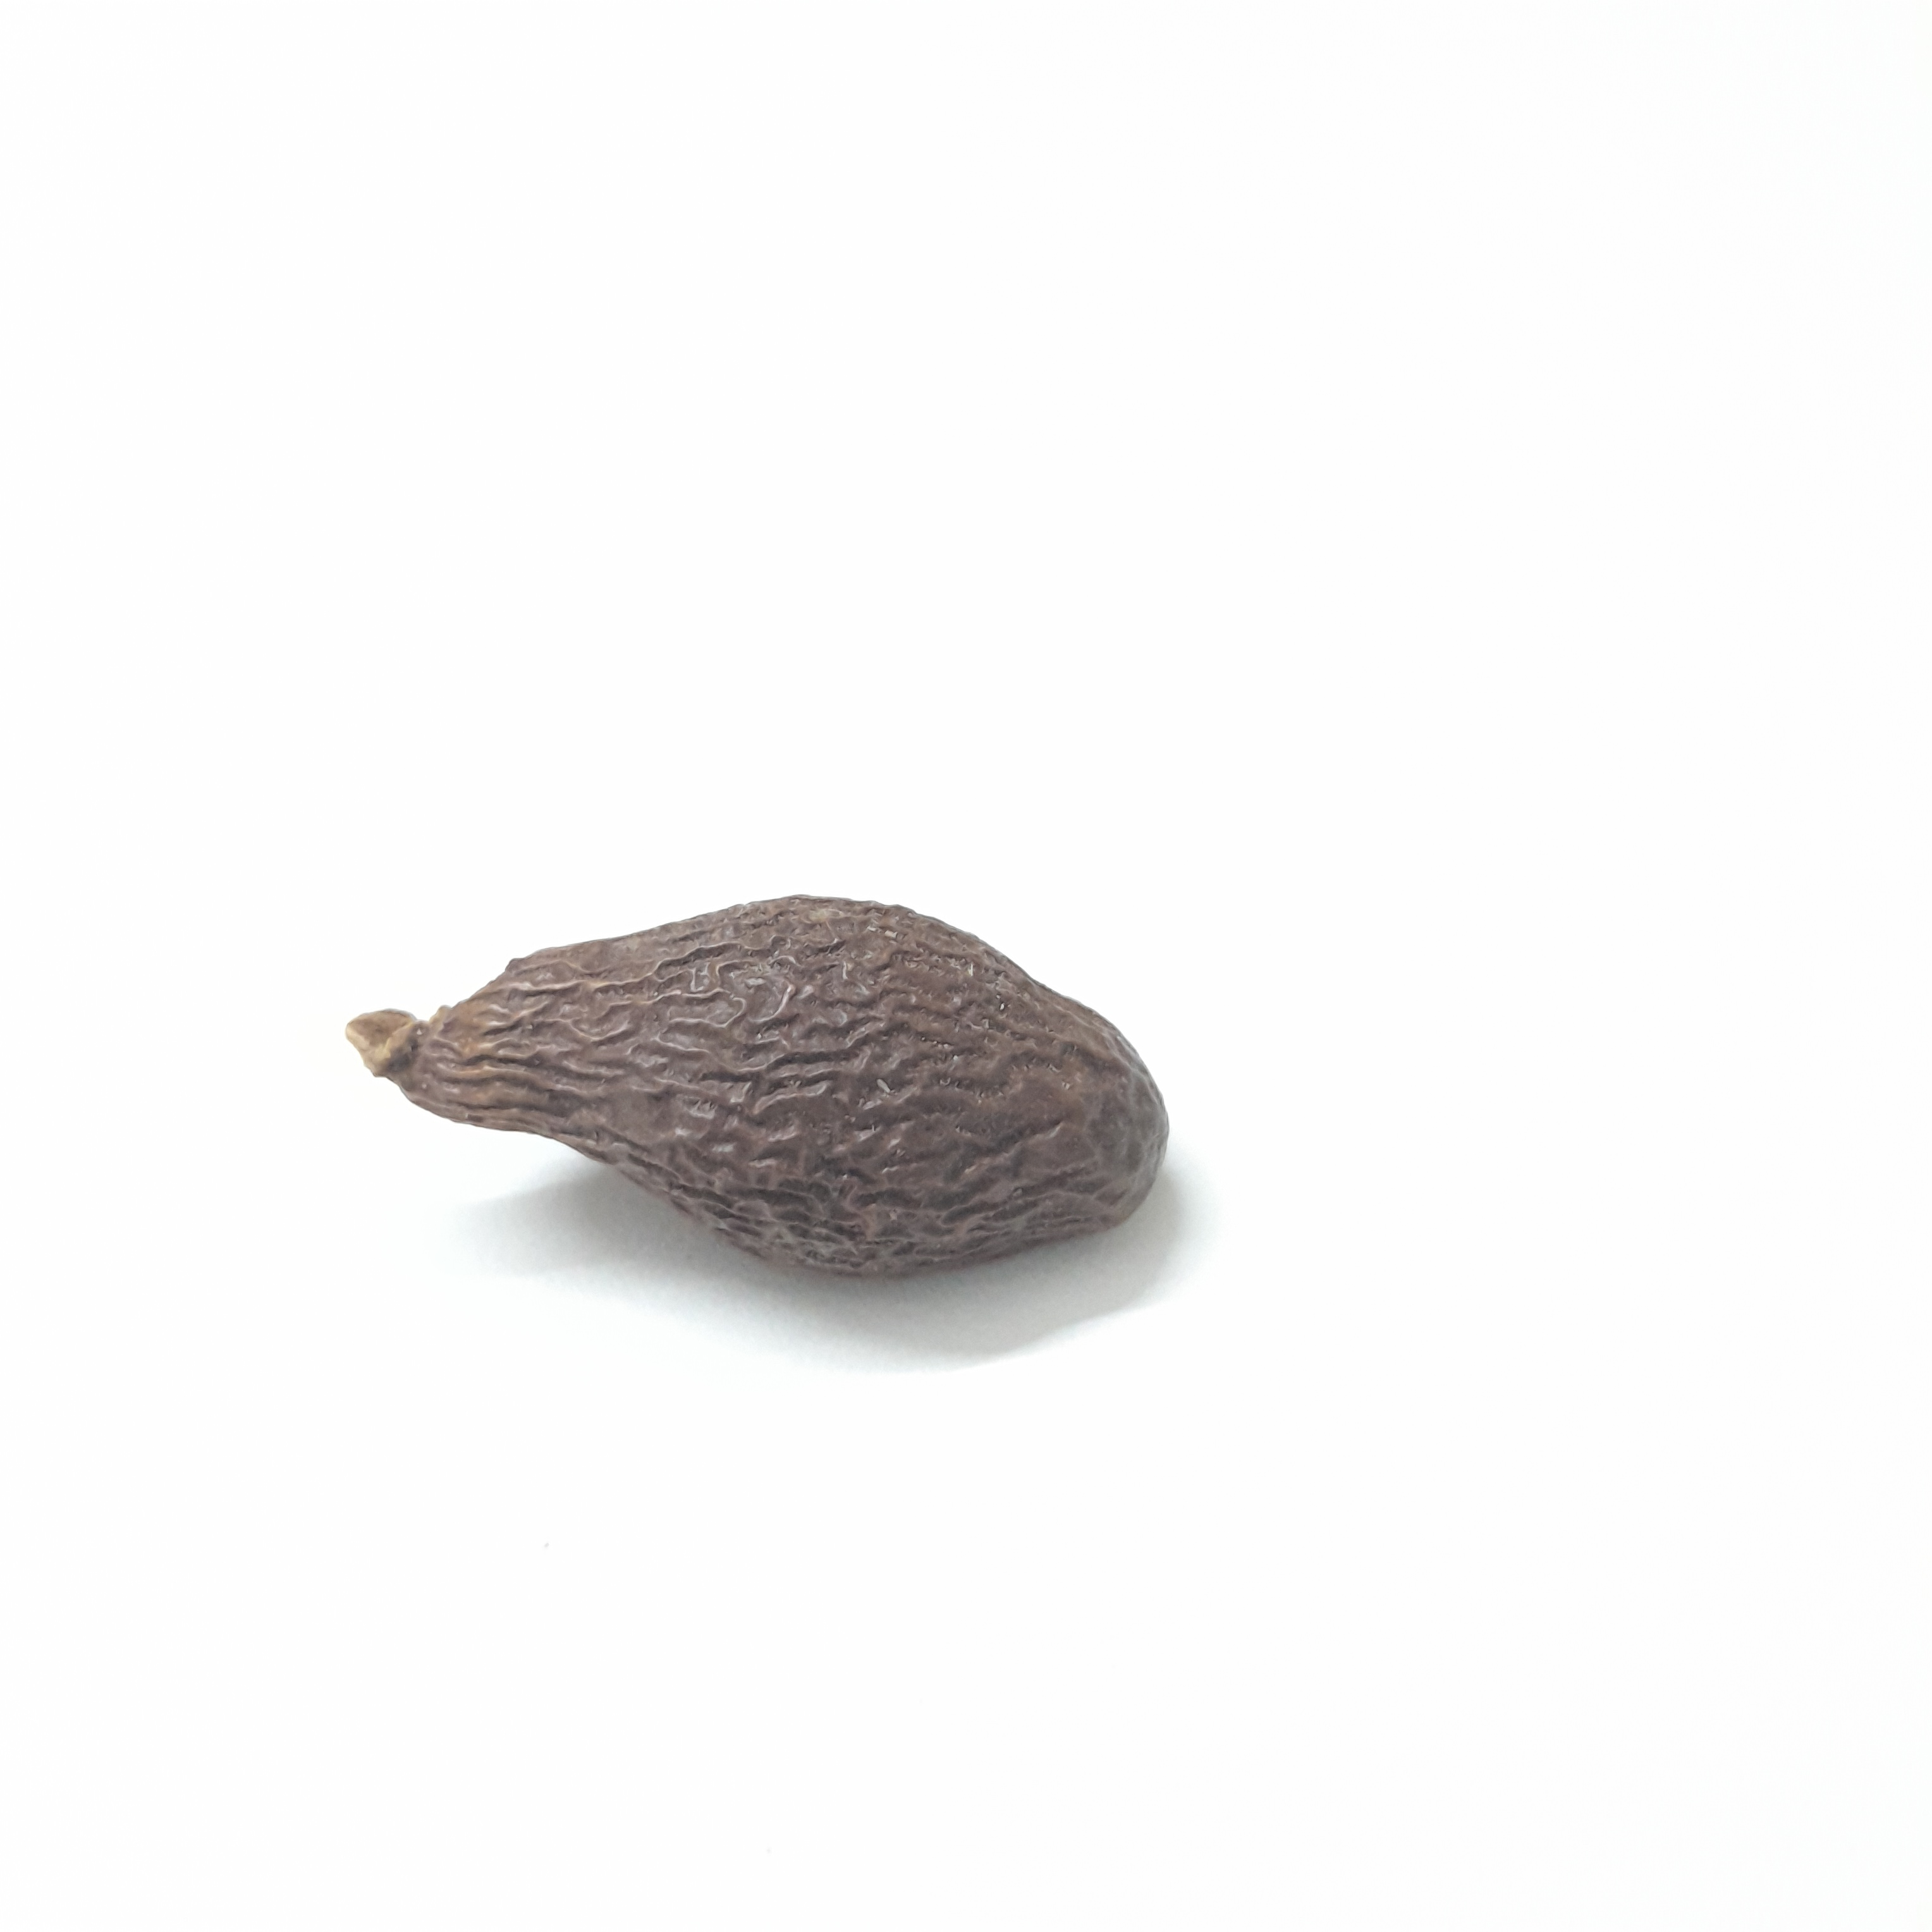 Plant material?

niranjanphal
